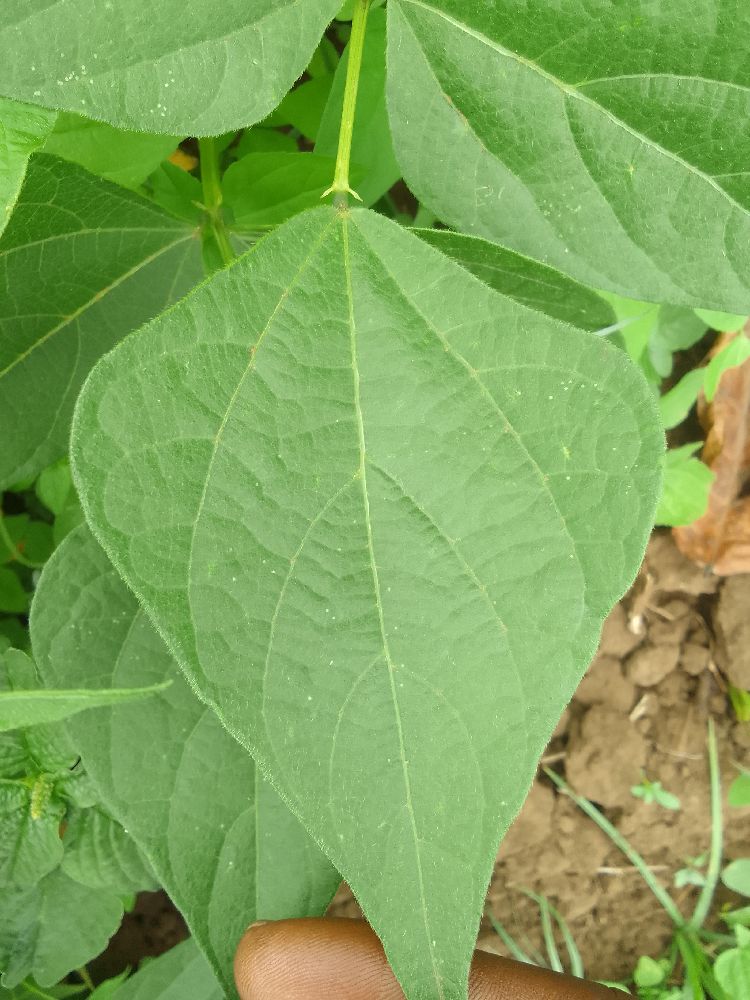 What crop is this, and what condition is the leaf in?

common bean, healthy
